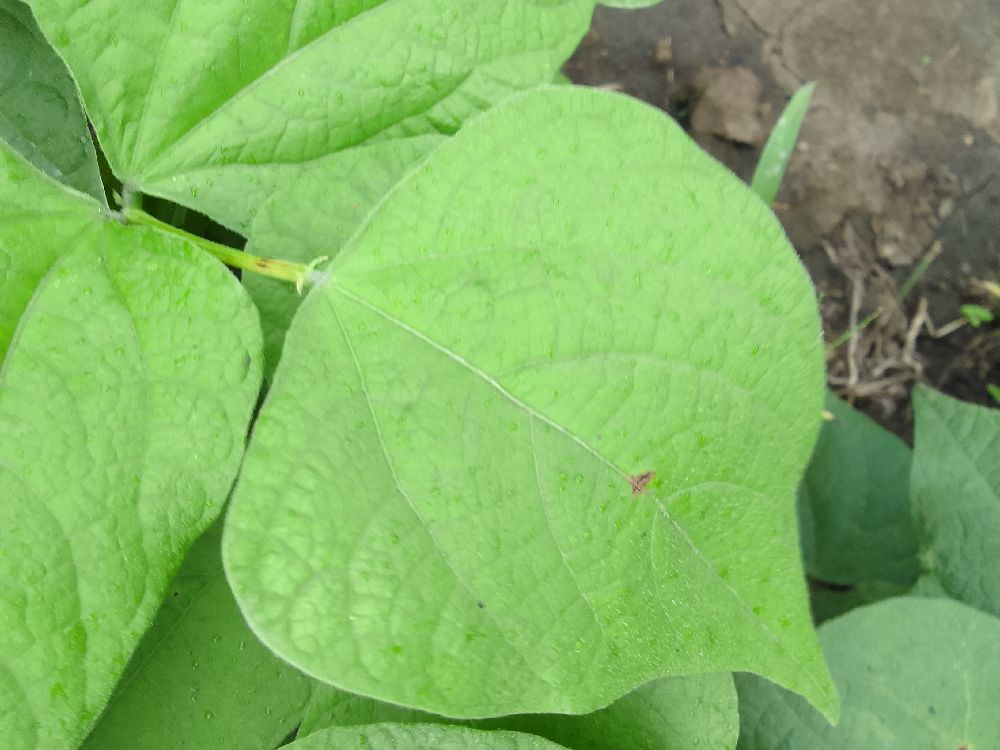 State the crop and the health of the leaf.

common bean, healthy
